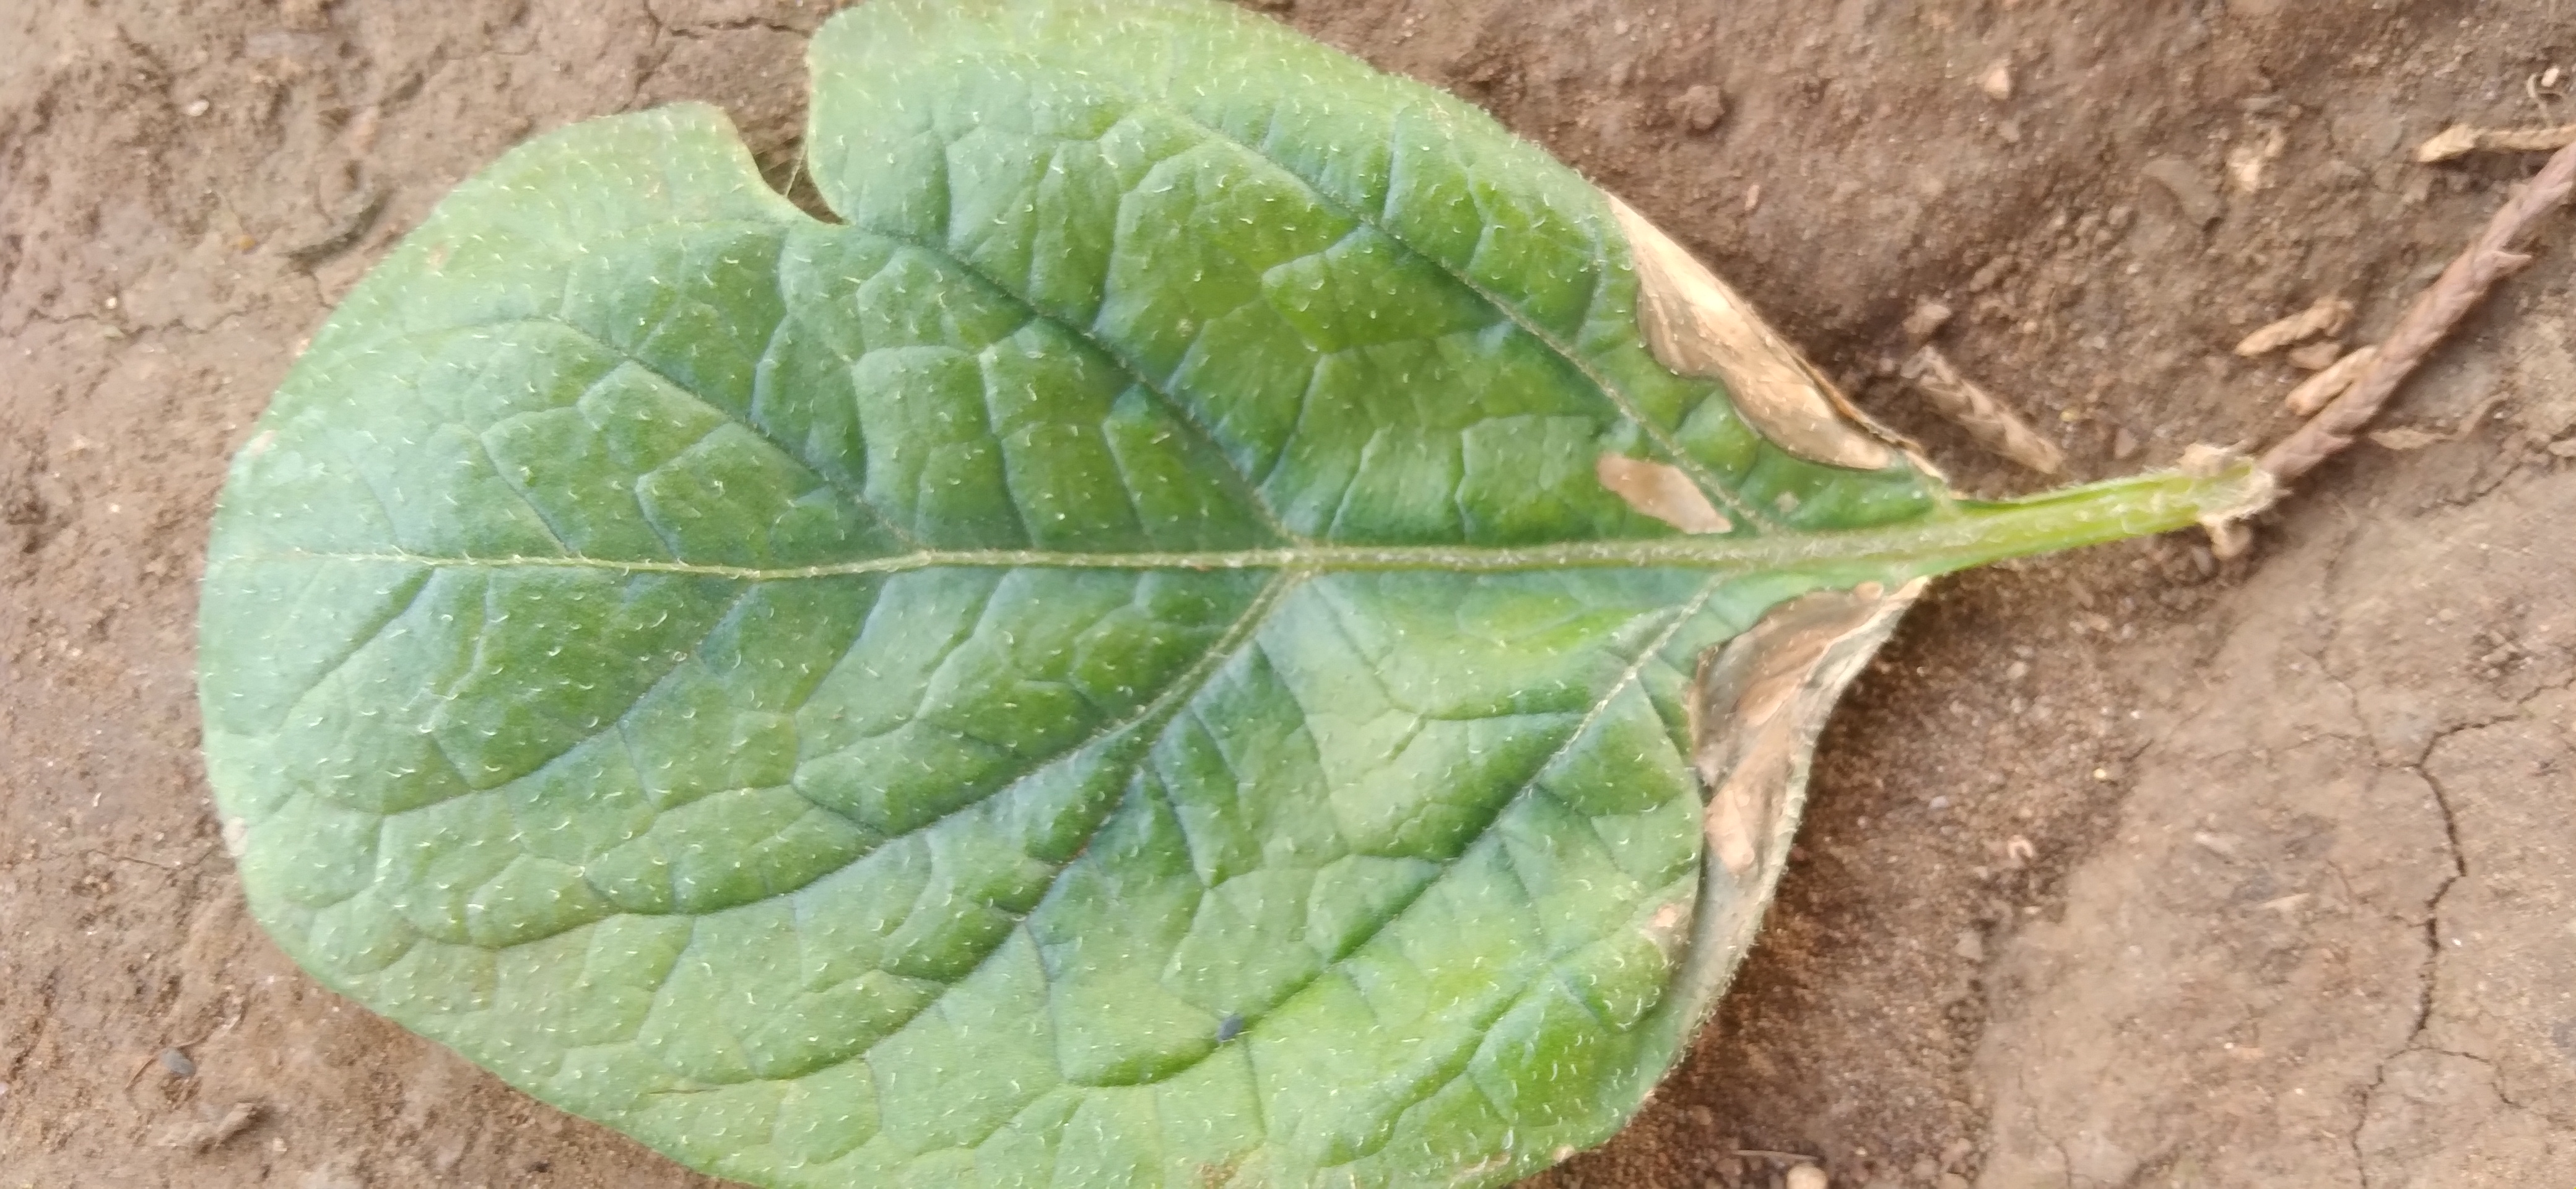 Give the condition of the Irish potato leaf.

early blight
